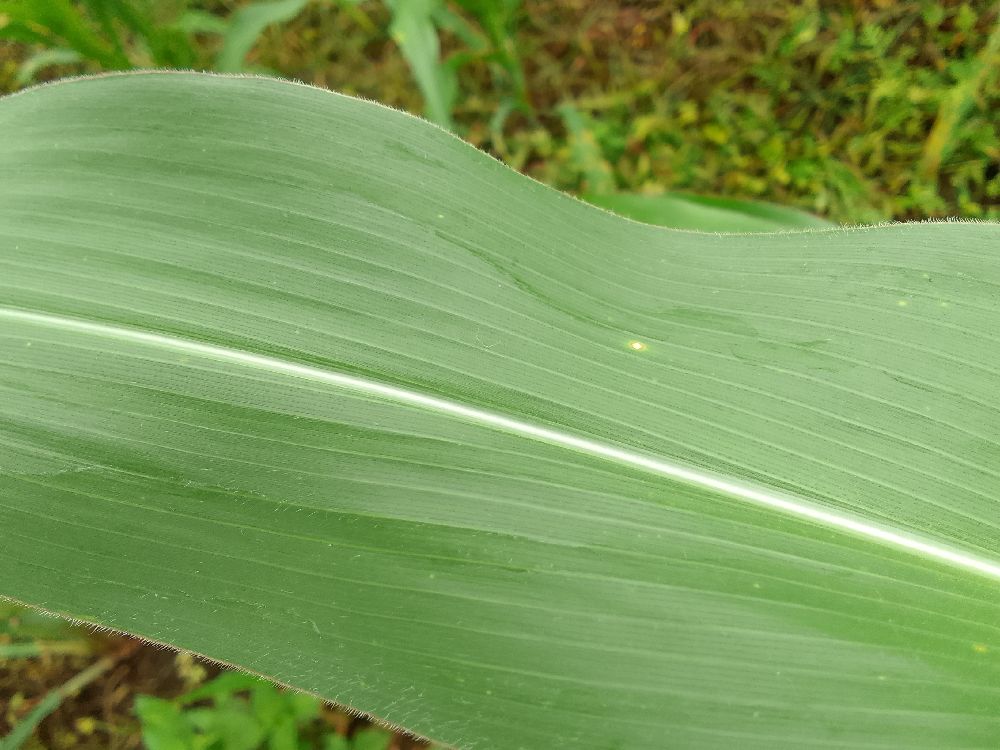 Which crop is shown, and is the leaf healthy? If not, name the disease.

maize, healthy
